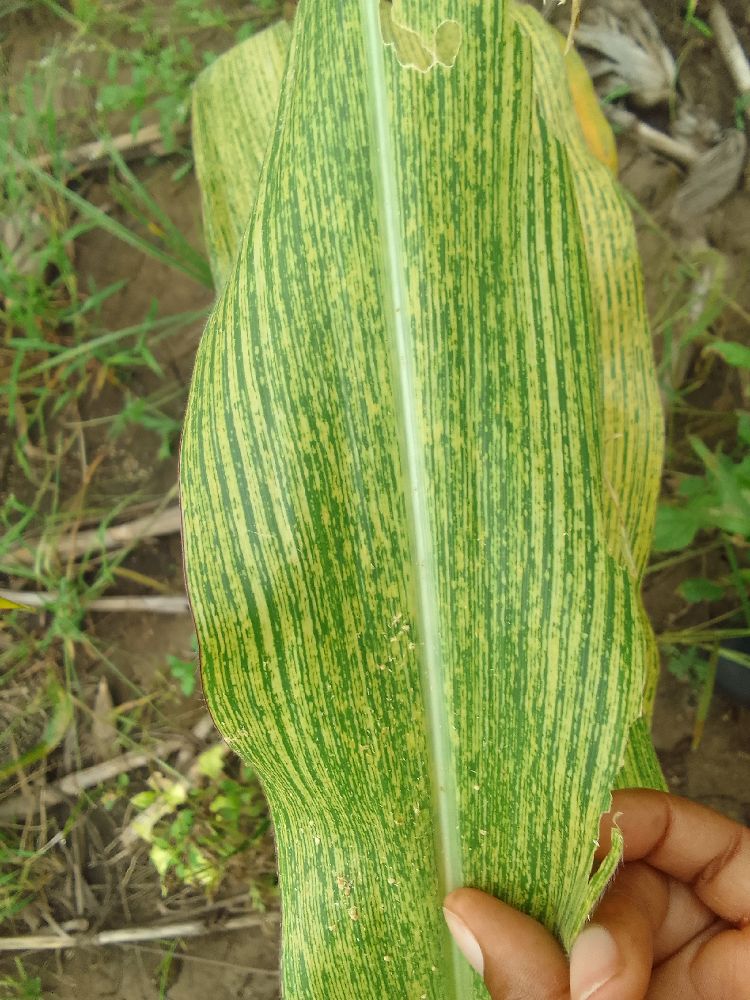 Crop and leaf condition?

maize, maize streak virus
